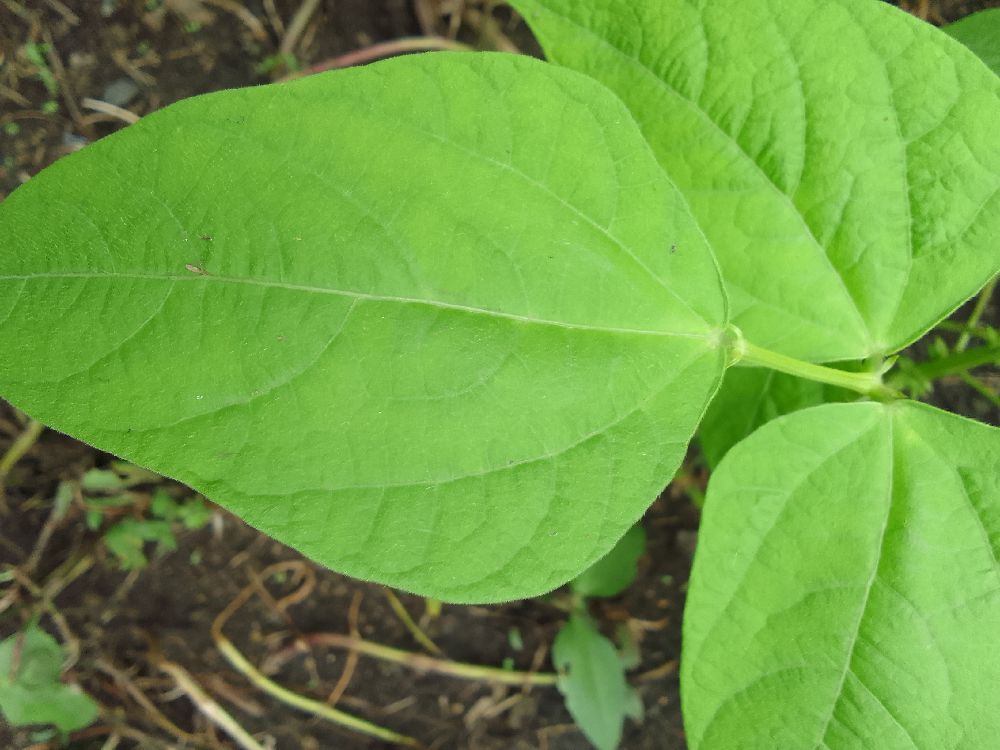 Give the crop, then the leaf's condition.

common bean, healthy
